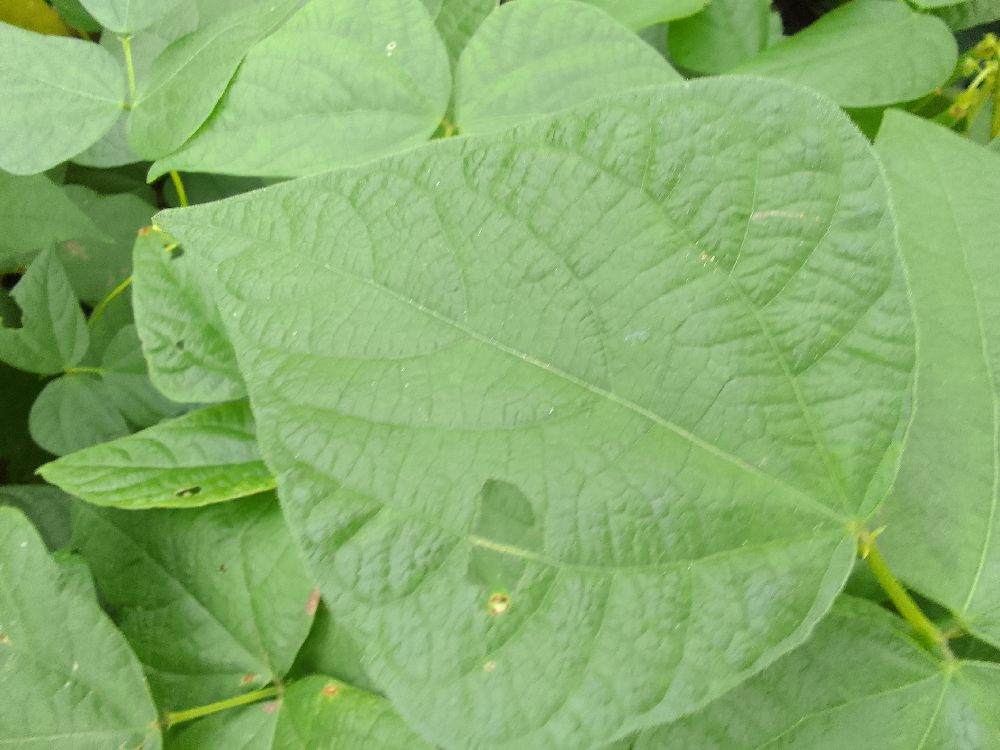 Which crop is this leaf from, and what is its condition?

common bean, healthy
